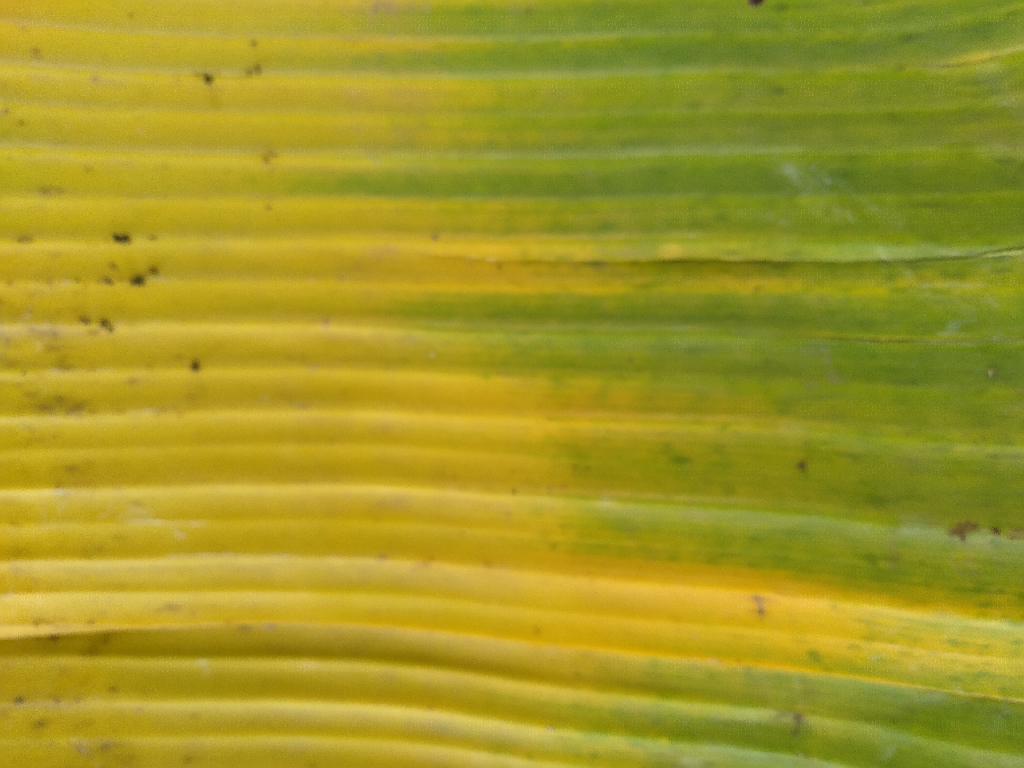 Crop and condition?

banana, fusarium wilt race 1
